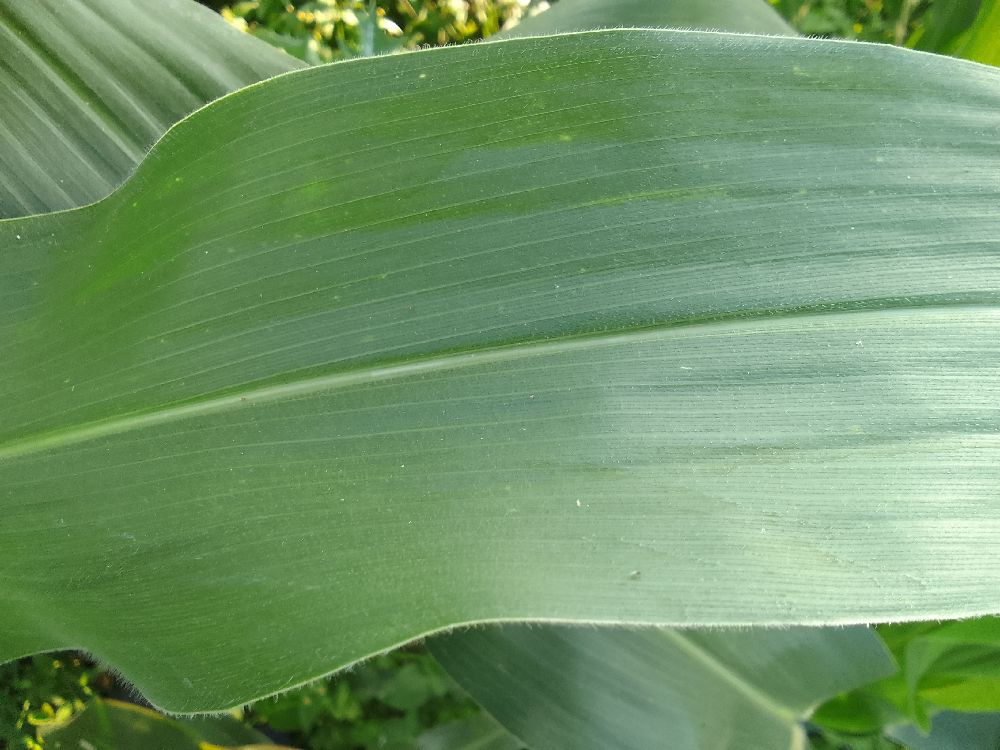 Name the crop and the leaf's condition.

maize, healthy
